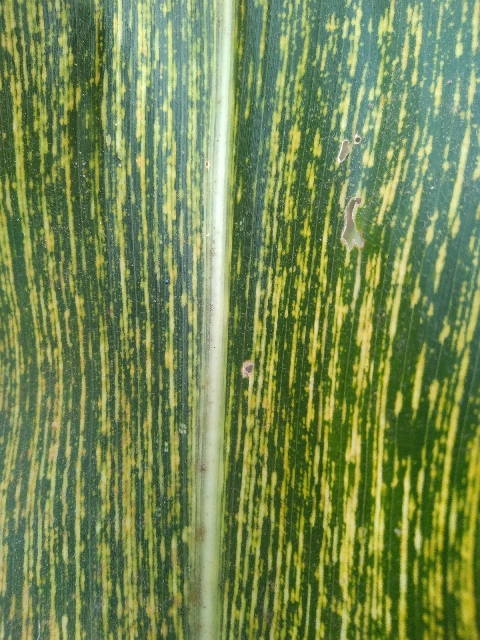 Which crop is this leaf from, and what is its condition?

maize, maize streak virus
